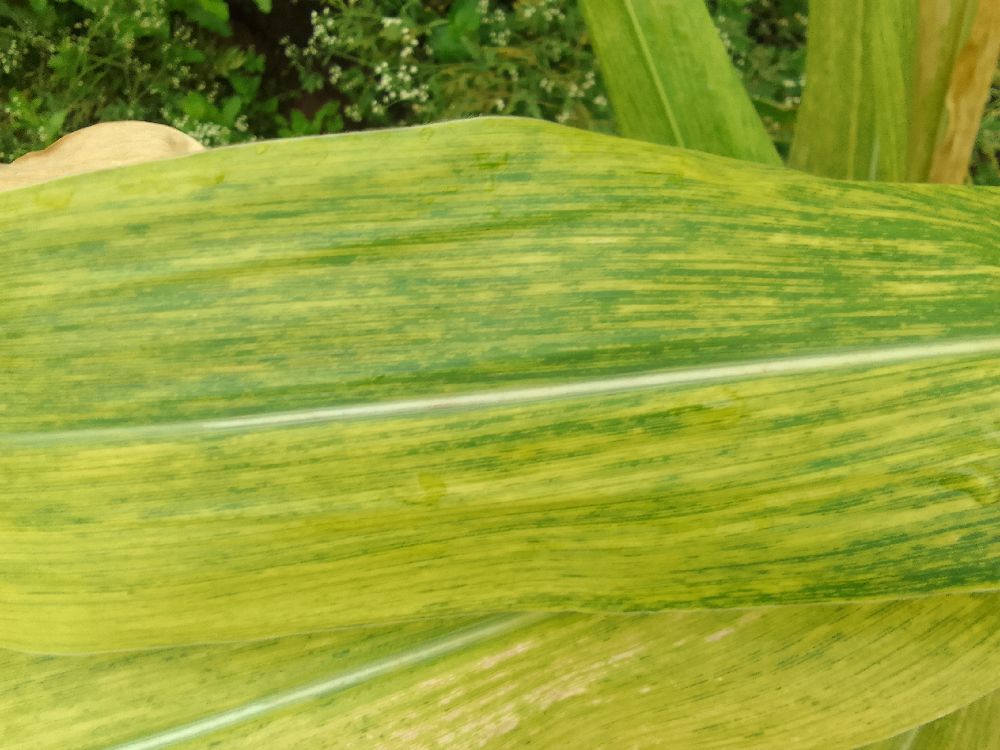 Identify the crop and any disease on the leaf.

maize, maize lethal necrosis
